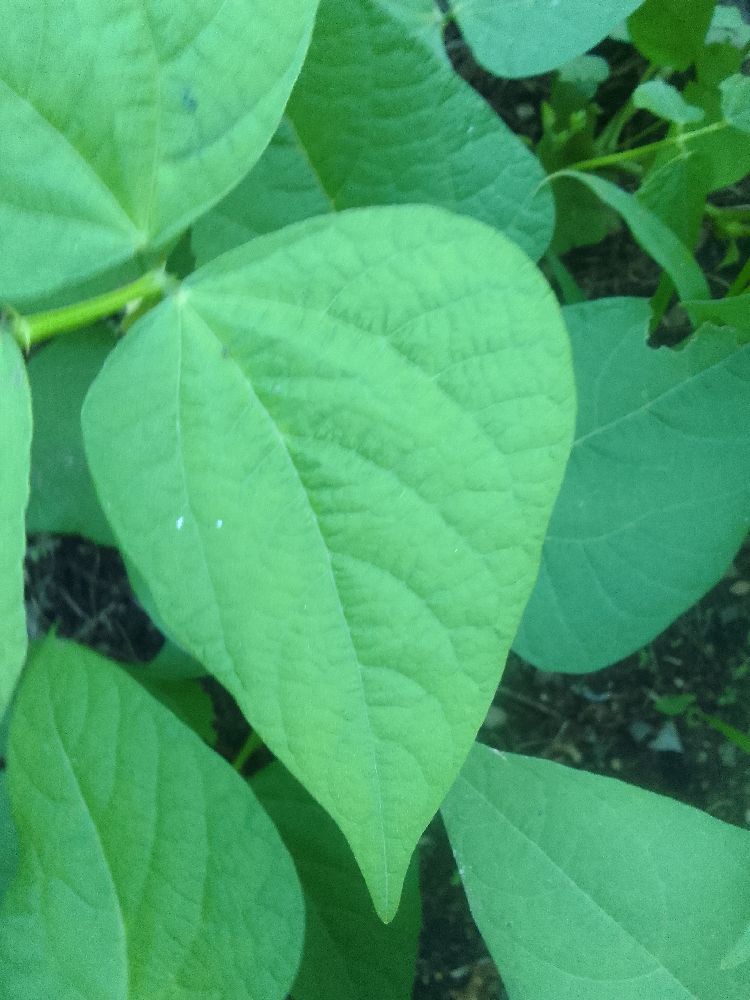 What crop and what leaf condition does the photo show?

common bean, healthy
